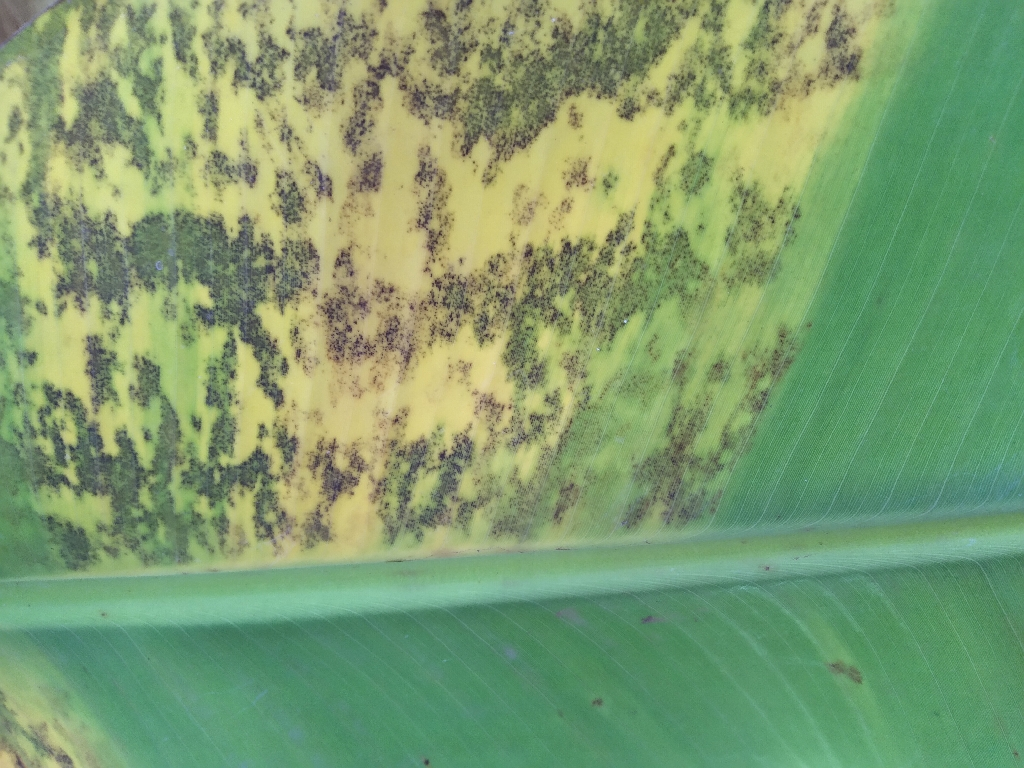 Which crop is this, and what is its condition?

banana, black sigatoka
